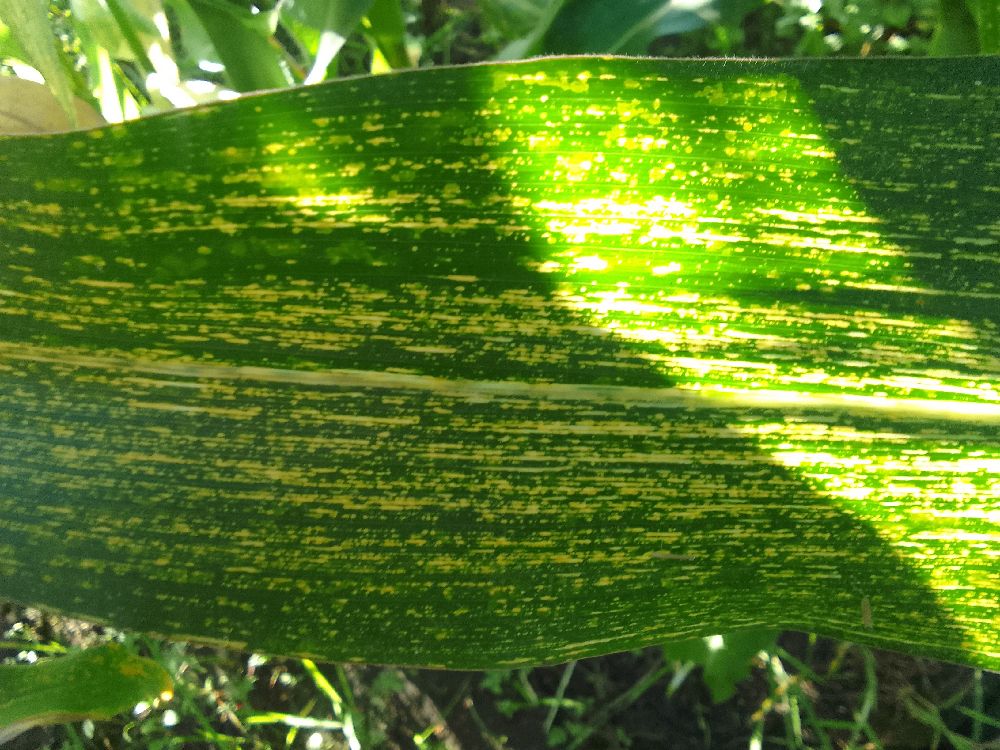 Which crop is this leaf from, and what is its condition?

maize, maize streak virus
